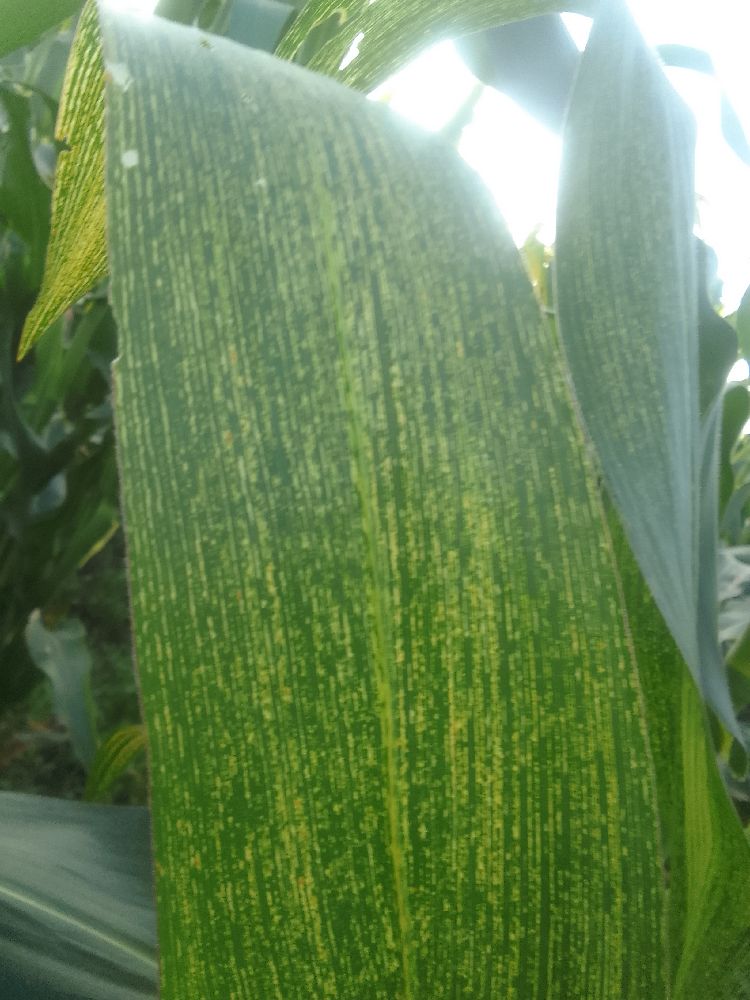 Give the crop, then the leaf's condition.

maize, maize streak virus
